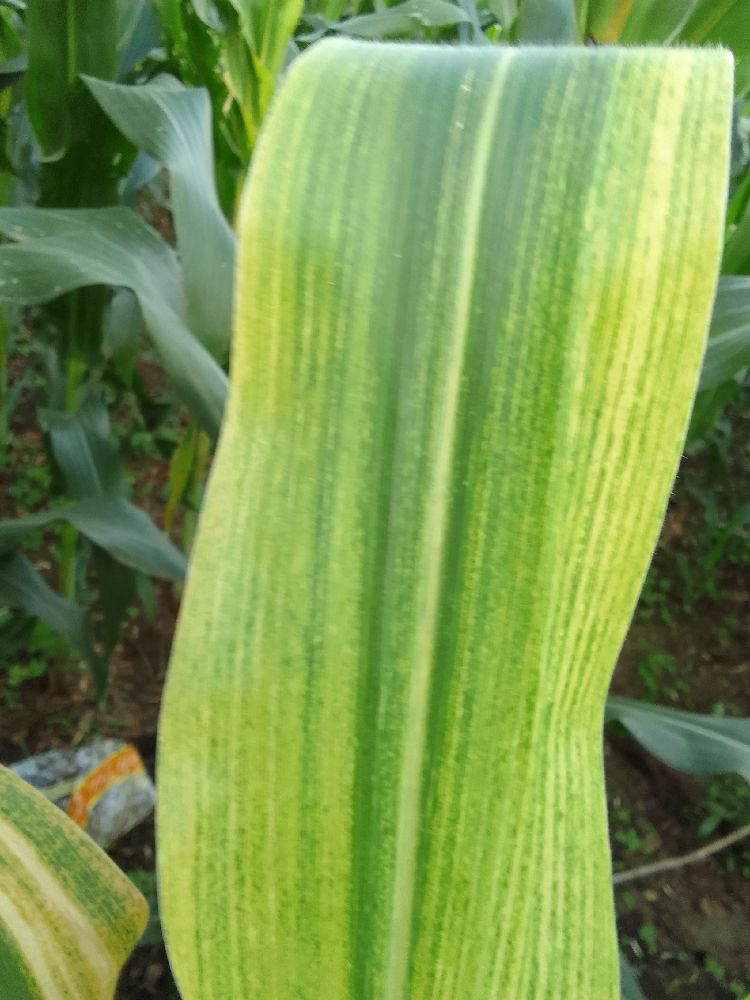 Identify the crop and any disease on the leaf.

maize, maize lethal necrosis
